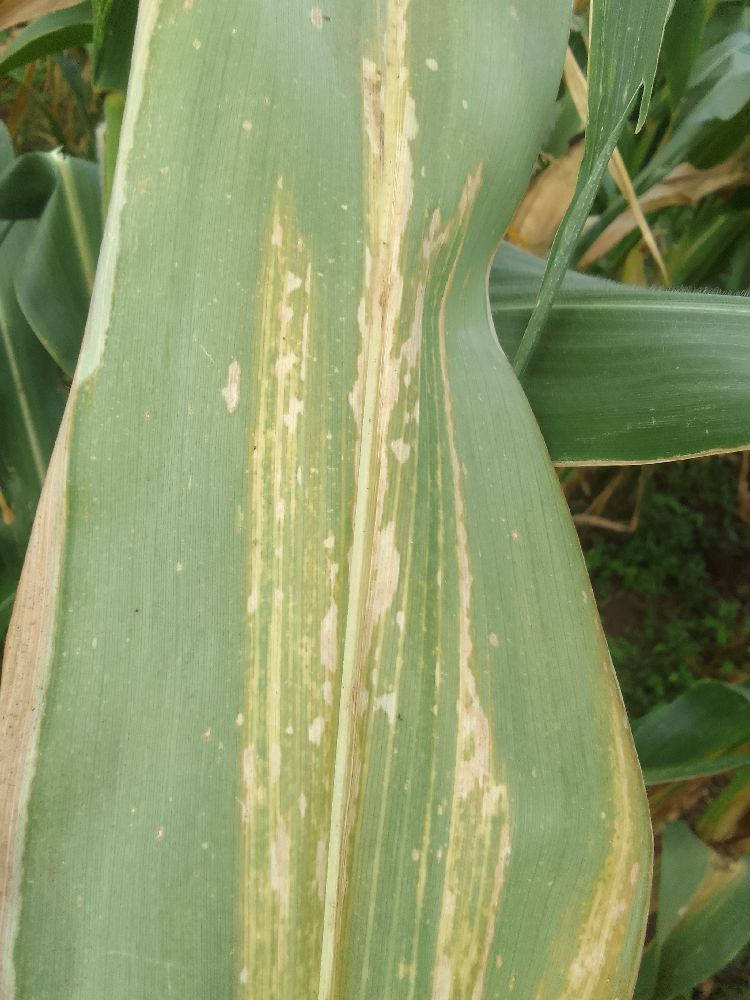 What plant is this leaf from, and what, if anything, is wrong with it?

maize, maize lethal necrosis
